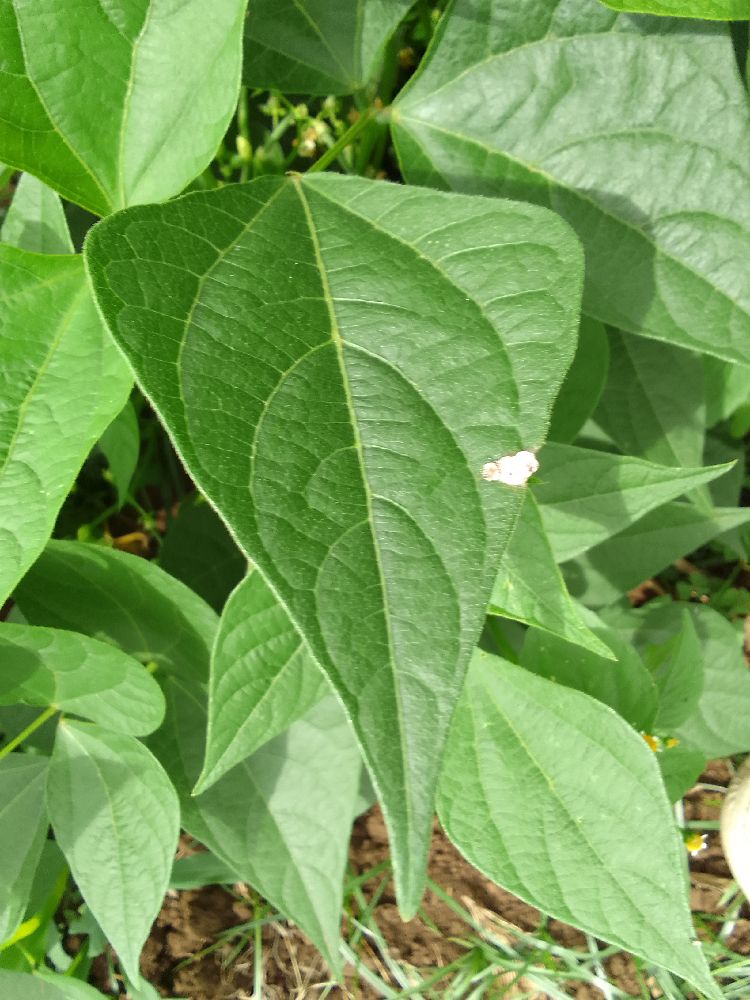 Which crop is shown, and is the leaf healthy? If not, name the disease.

common bean, healthy
